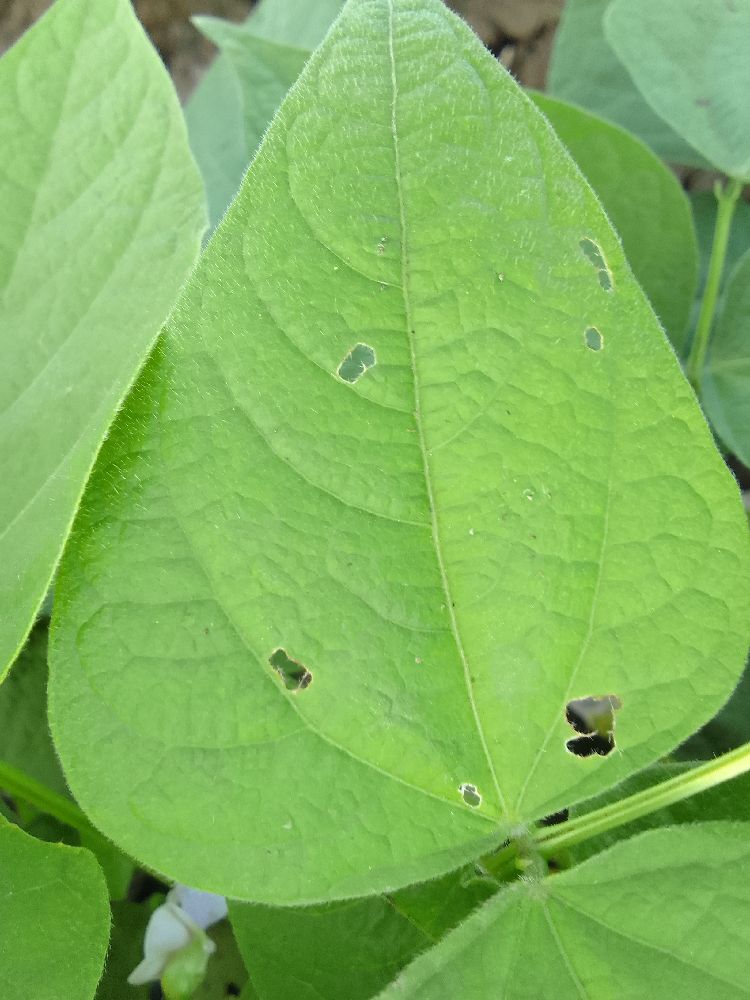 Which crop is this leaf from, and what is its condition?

common bean, healthy
